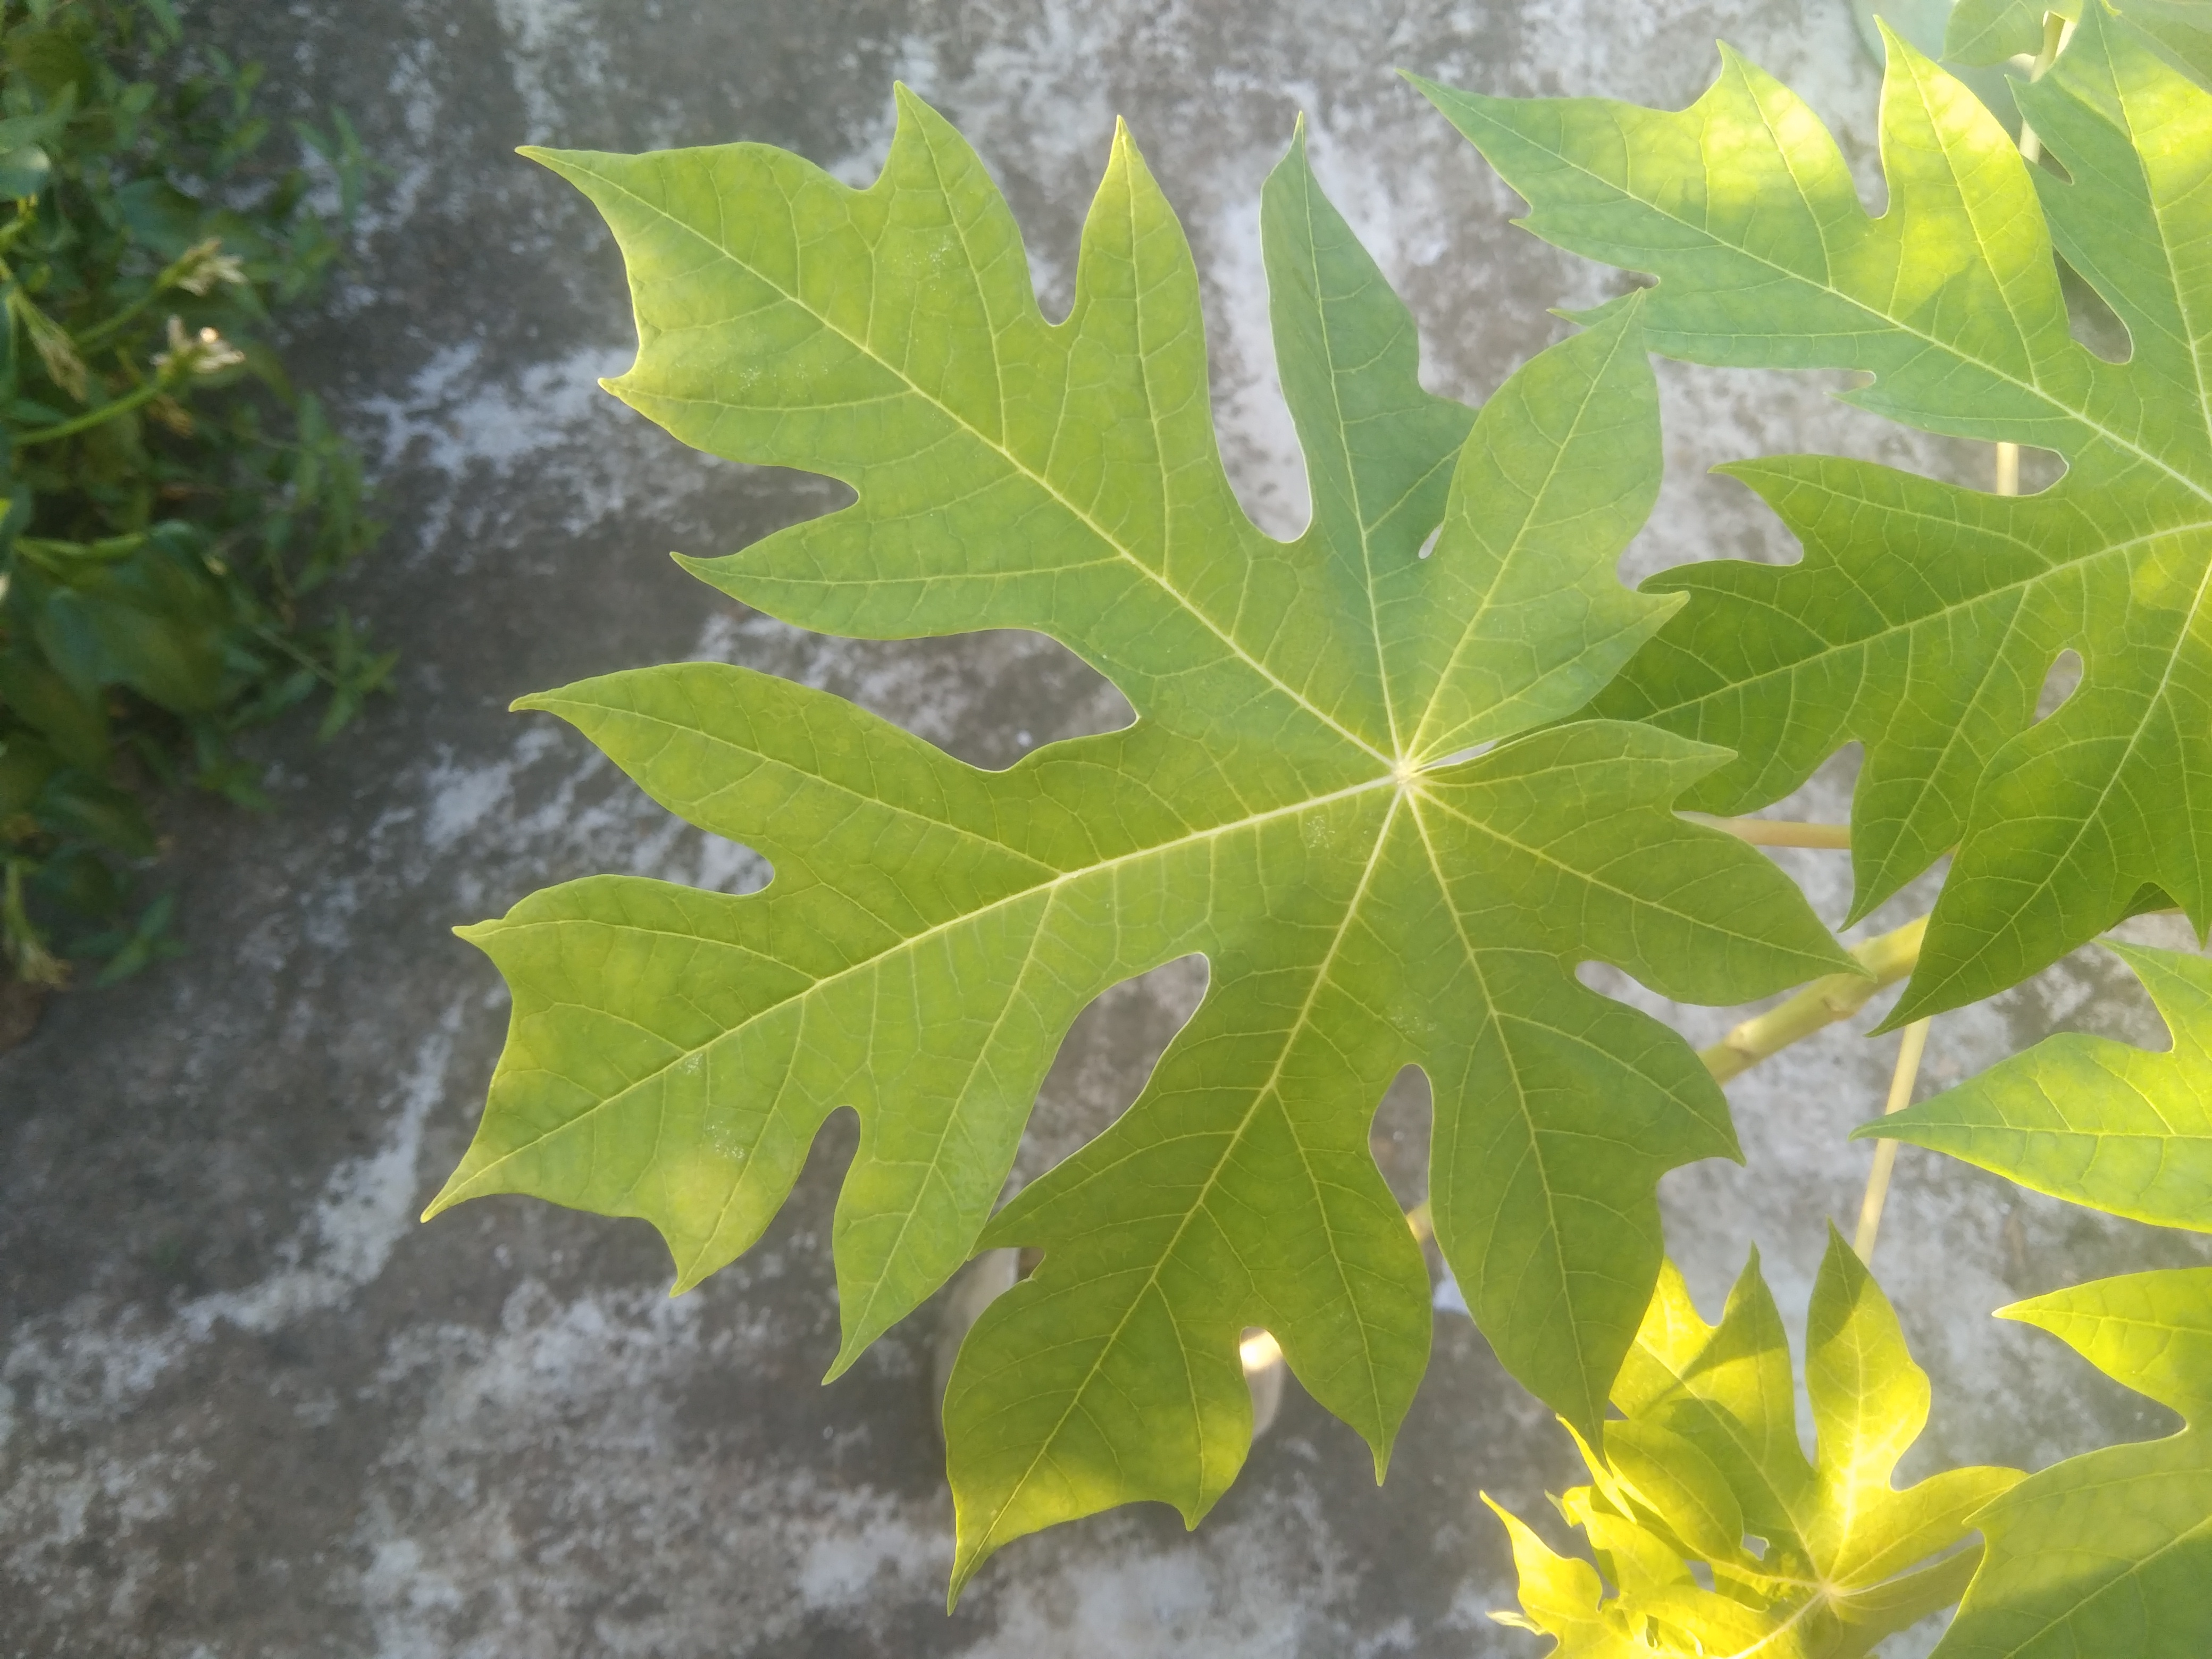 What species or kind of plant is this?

papaya
